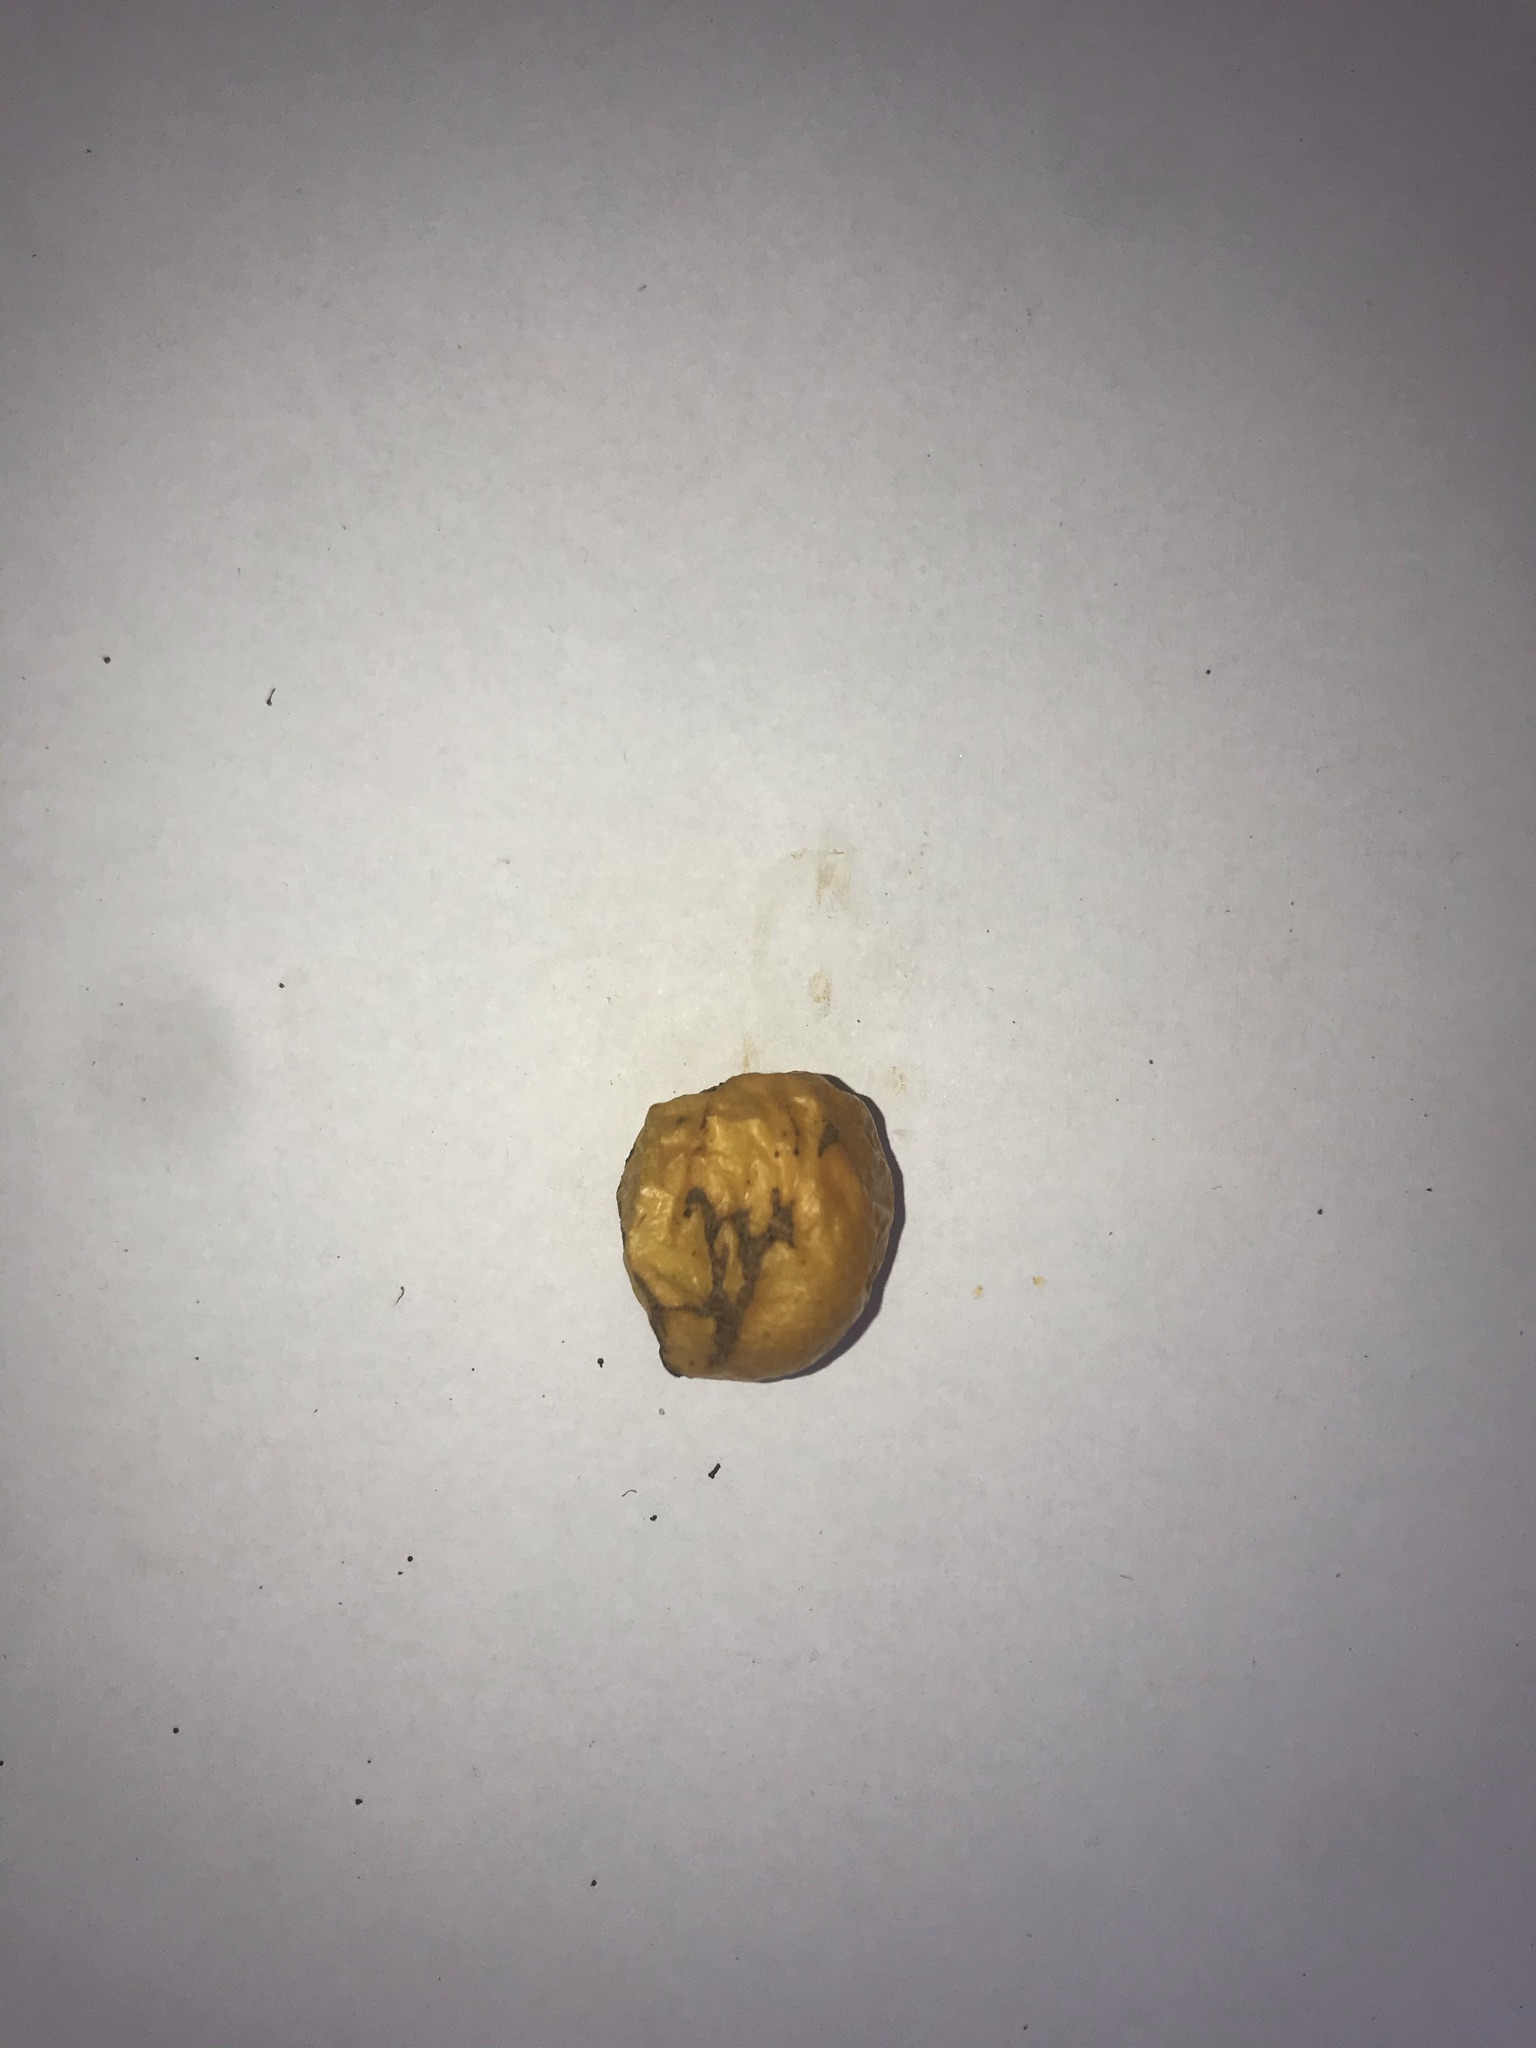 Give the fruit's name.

abiu
